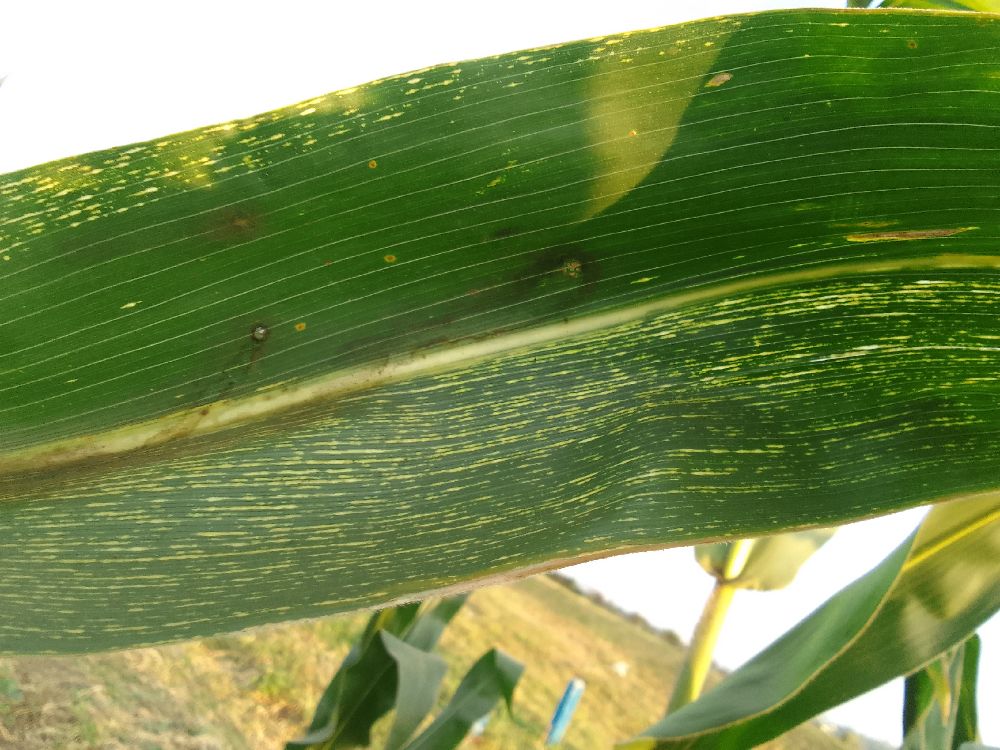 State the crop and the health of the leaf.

maize, maize streak virus
